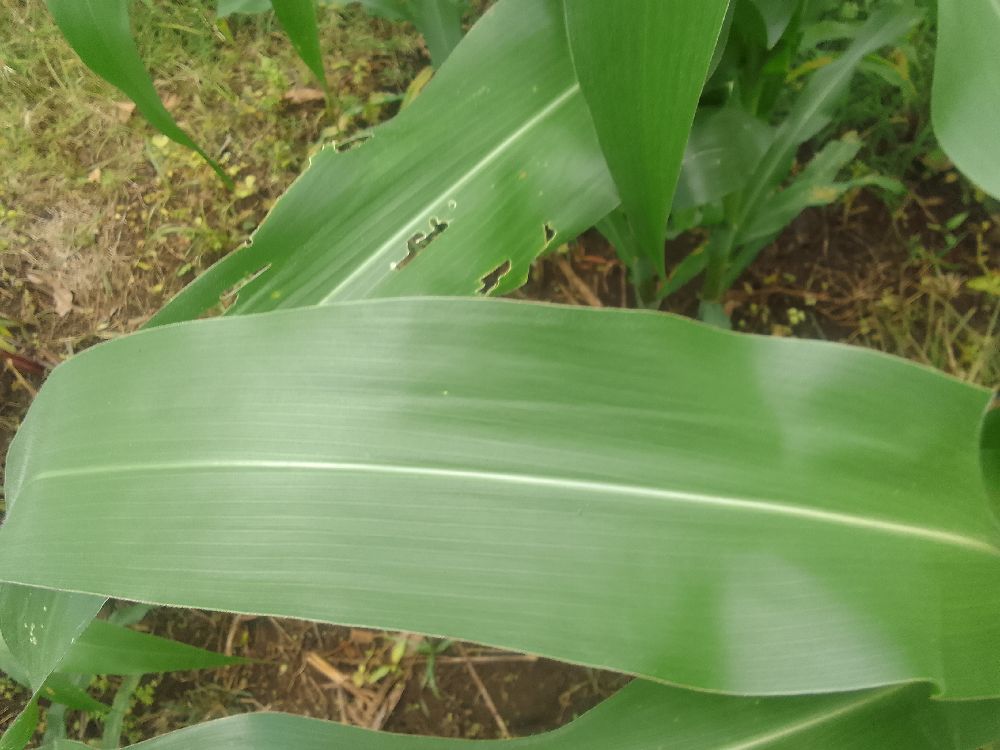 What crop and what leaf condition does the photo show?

maize, healthy
